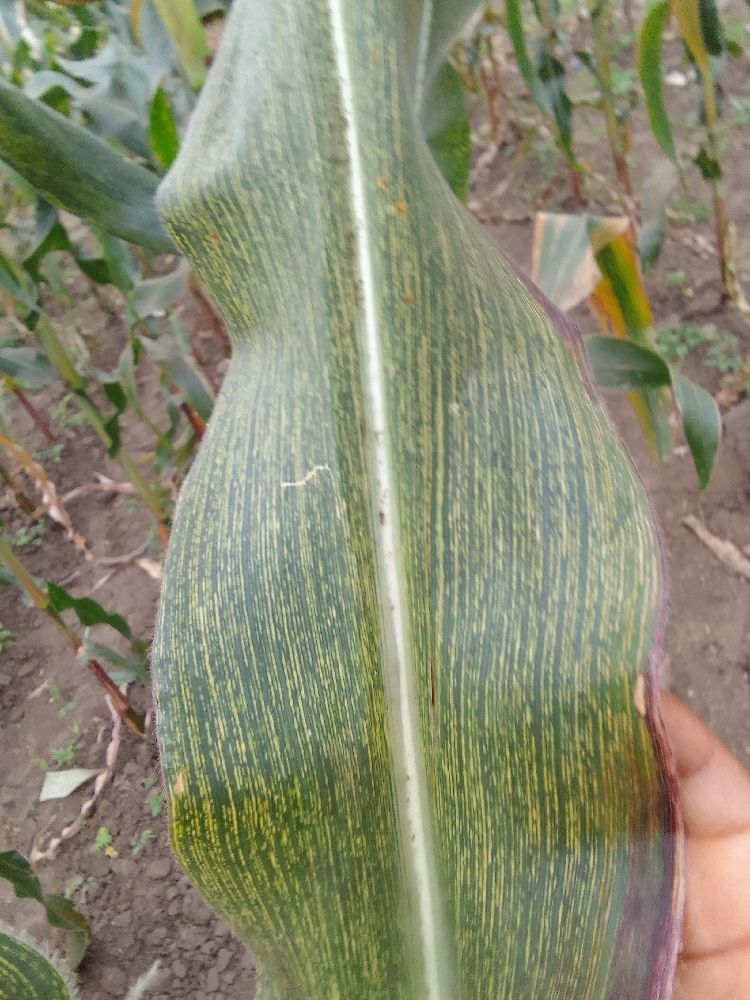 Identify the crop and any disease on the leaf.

maize, maize streak virus
